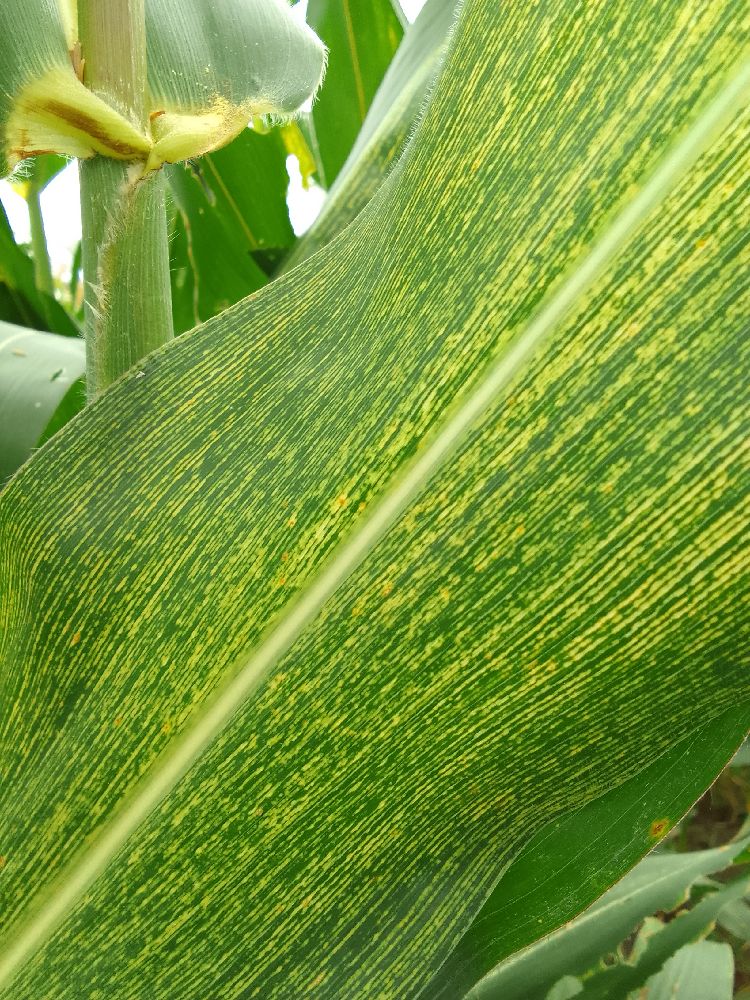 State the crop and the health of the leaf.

maize, maize streak virus
